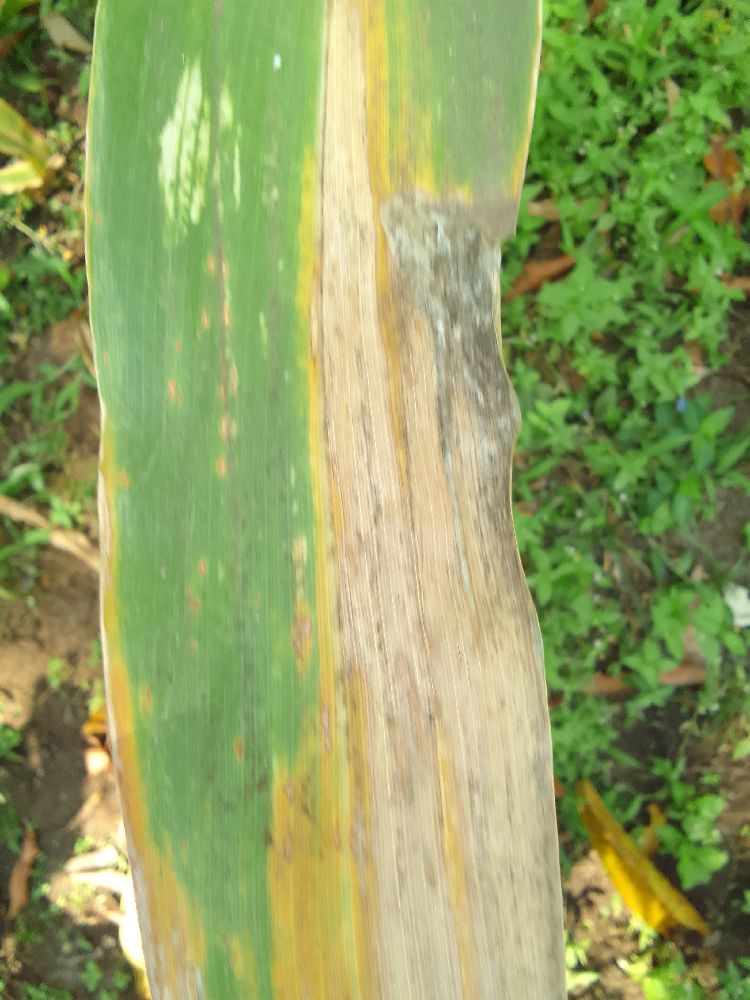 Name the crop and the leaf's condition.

maize, maize lethal necrosis
